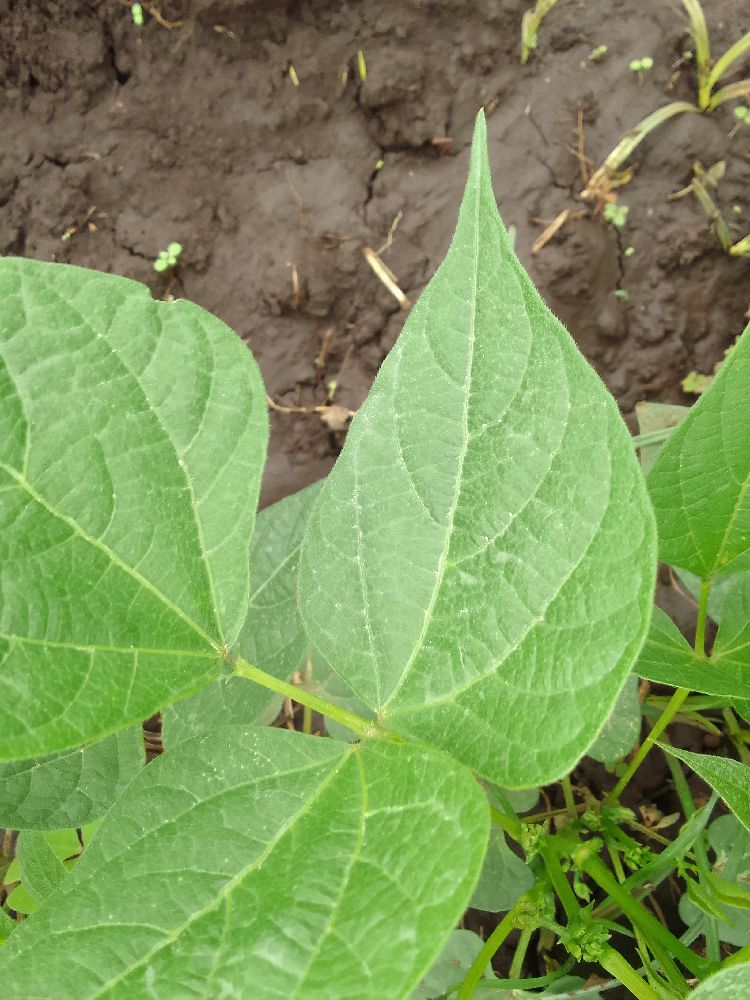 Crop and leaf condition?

common bean, healthy
